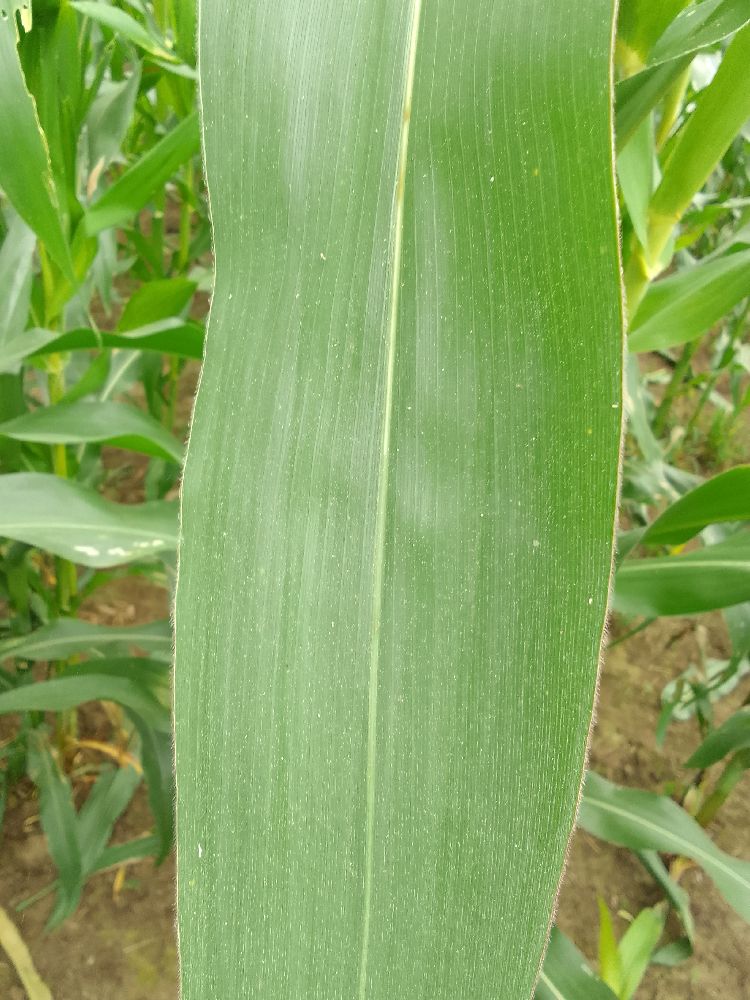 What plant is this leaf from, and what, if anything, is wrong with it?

maize, healthy
